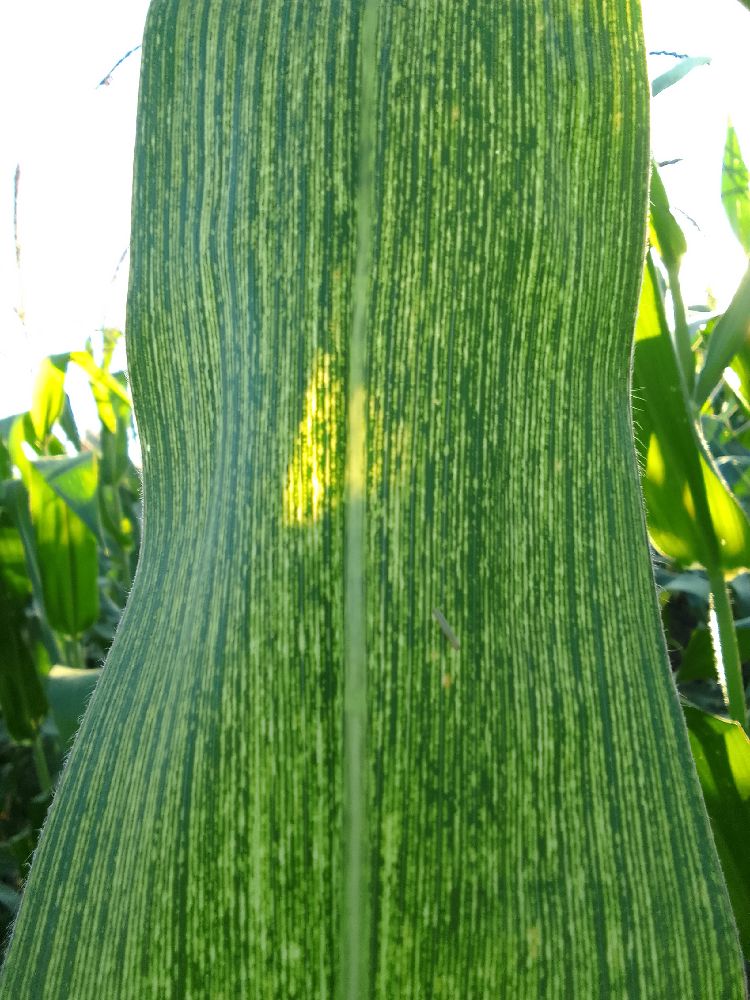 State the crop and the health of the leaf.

maize, maize streak virus
